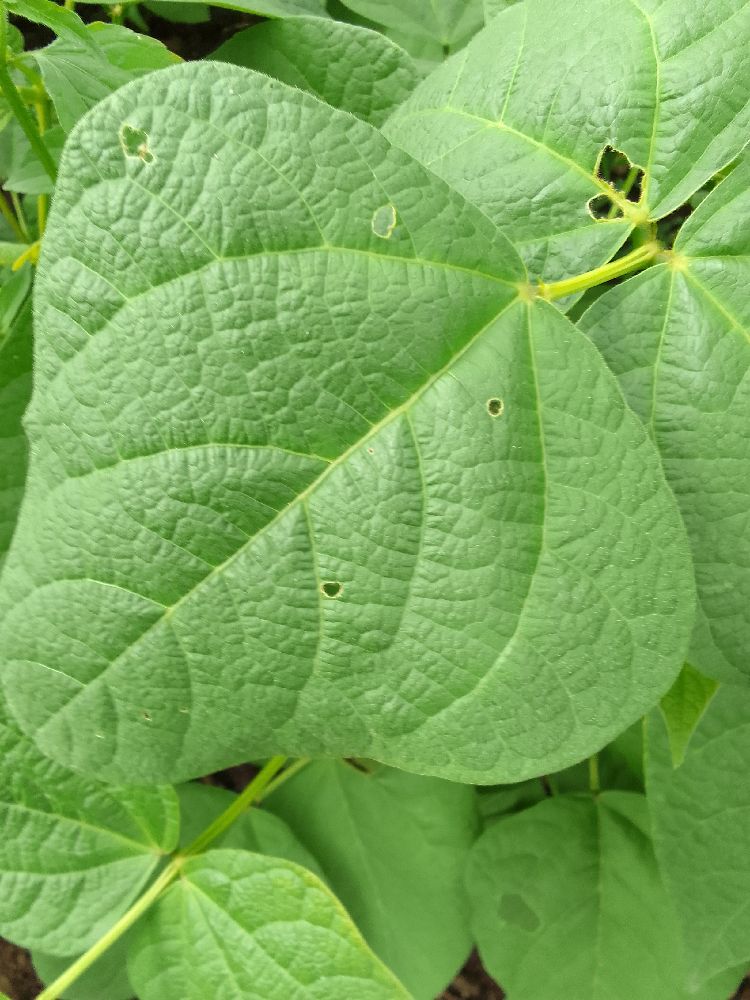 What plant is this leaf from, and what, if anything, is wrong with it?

common bean, healthy
